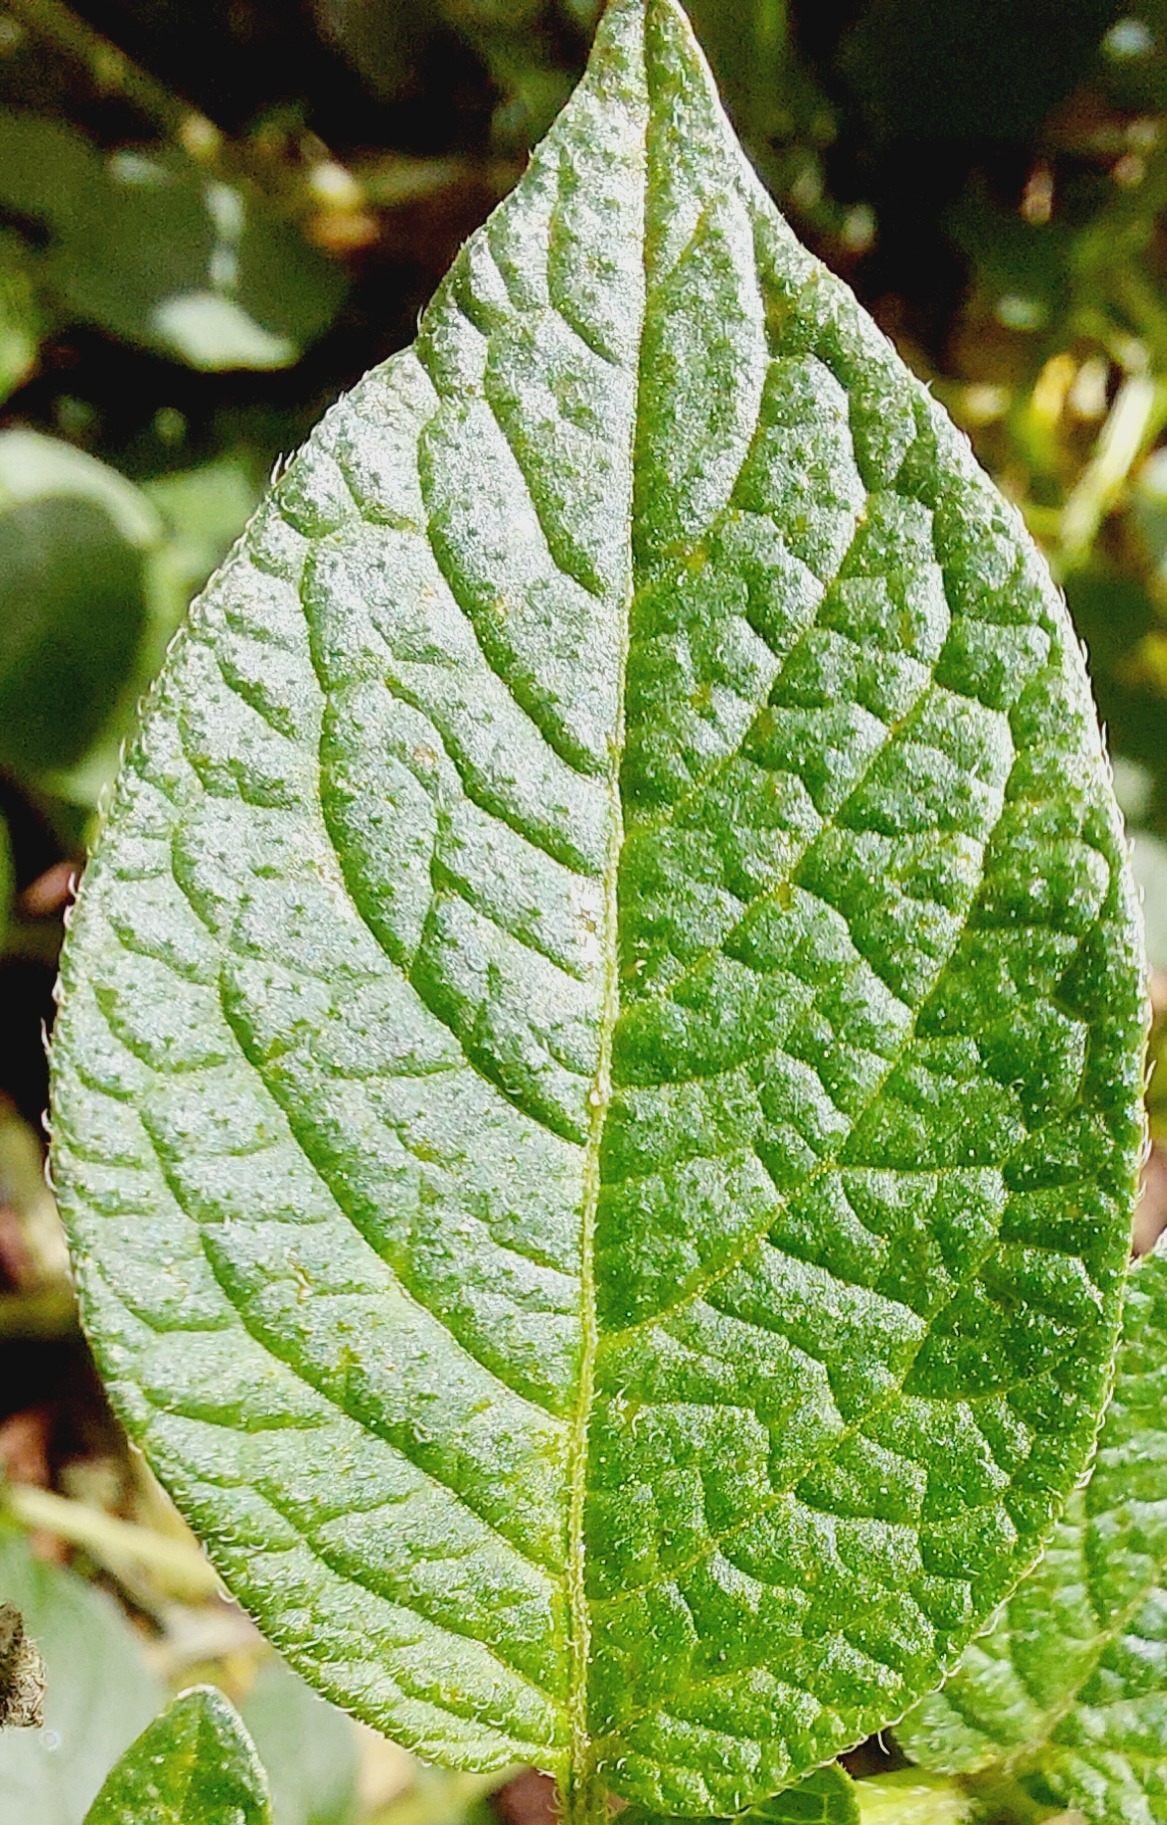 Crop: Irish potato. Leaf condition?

healthy
